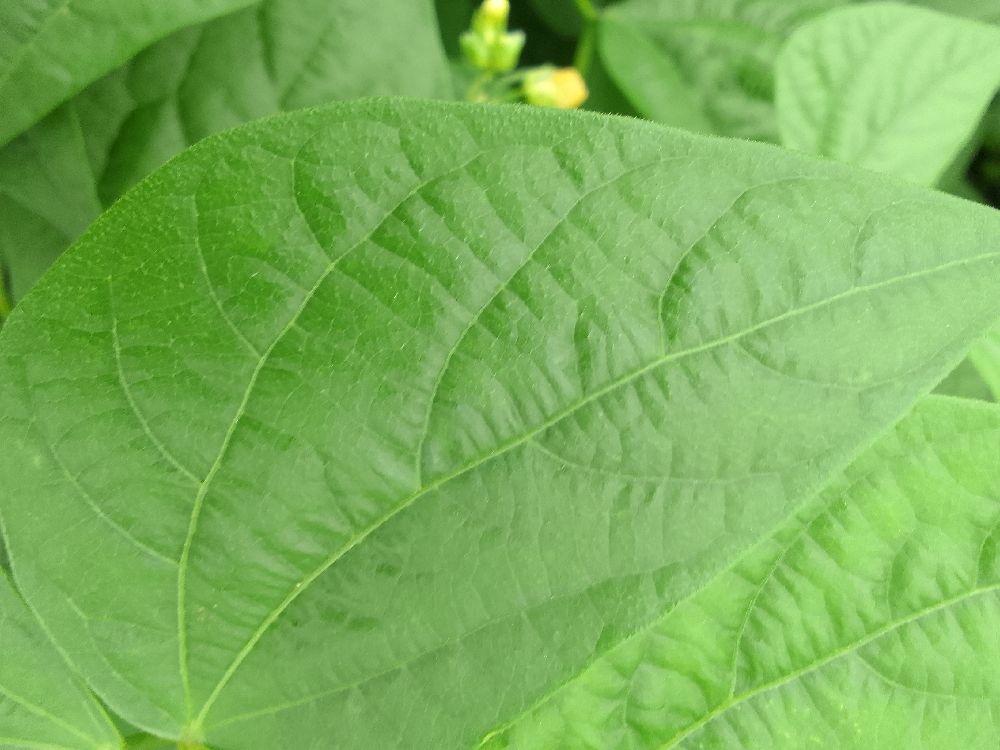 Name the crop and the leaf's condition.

common bean, healthy
